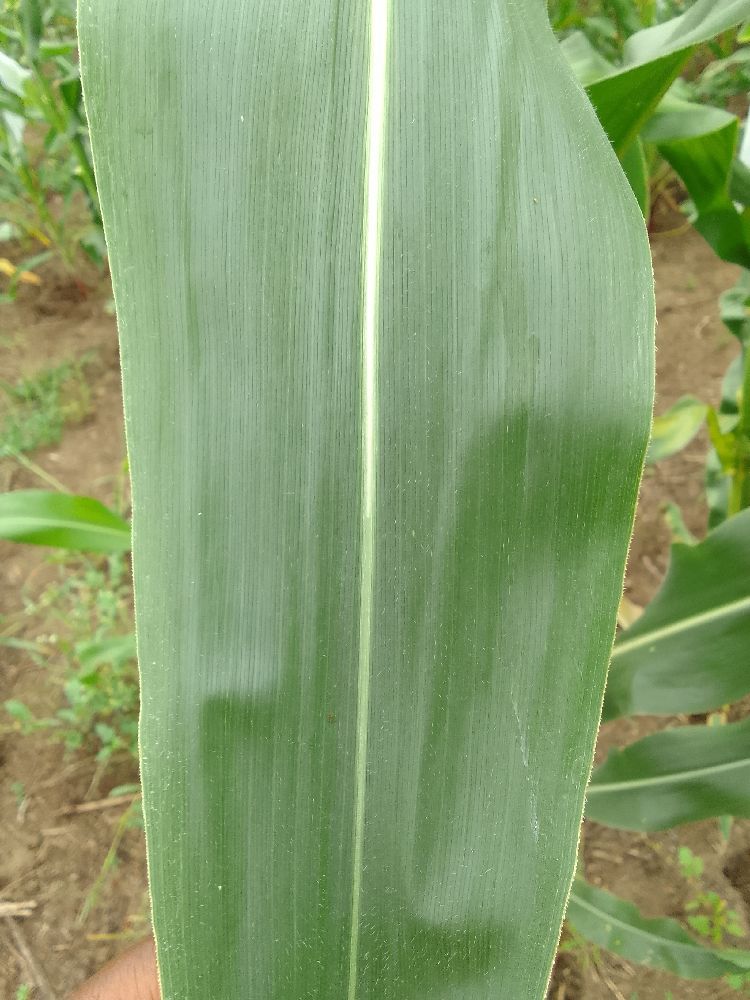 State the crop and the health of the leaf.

maize, healthy
